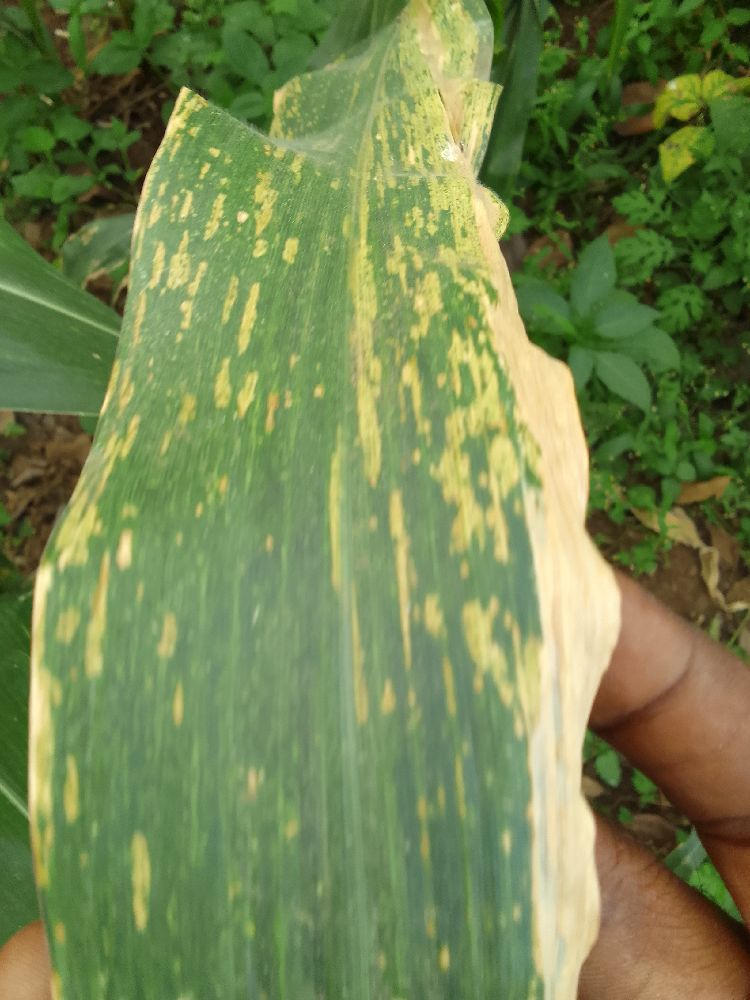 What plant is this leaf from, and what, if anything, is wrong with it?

maize, maize lethal necrosis
